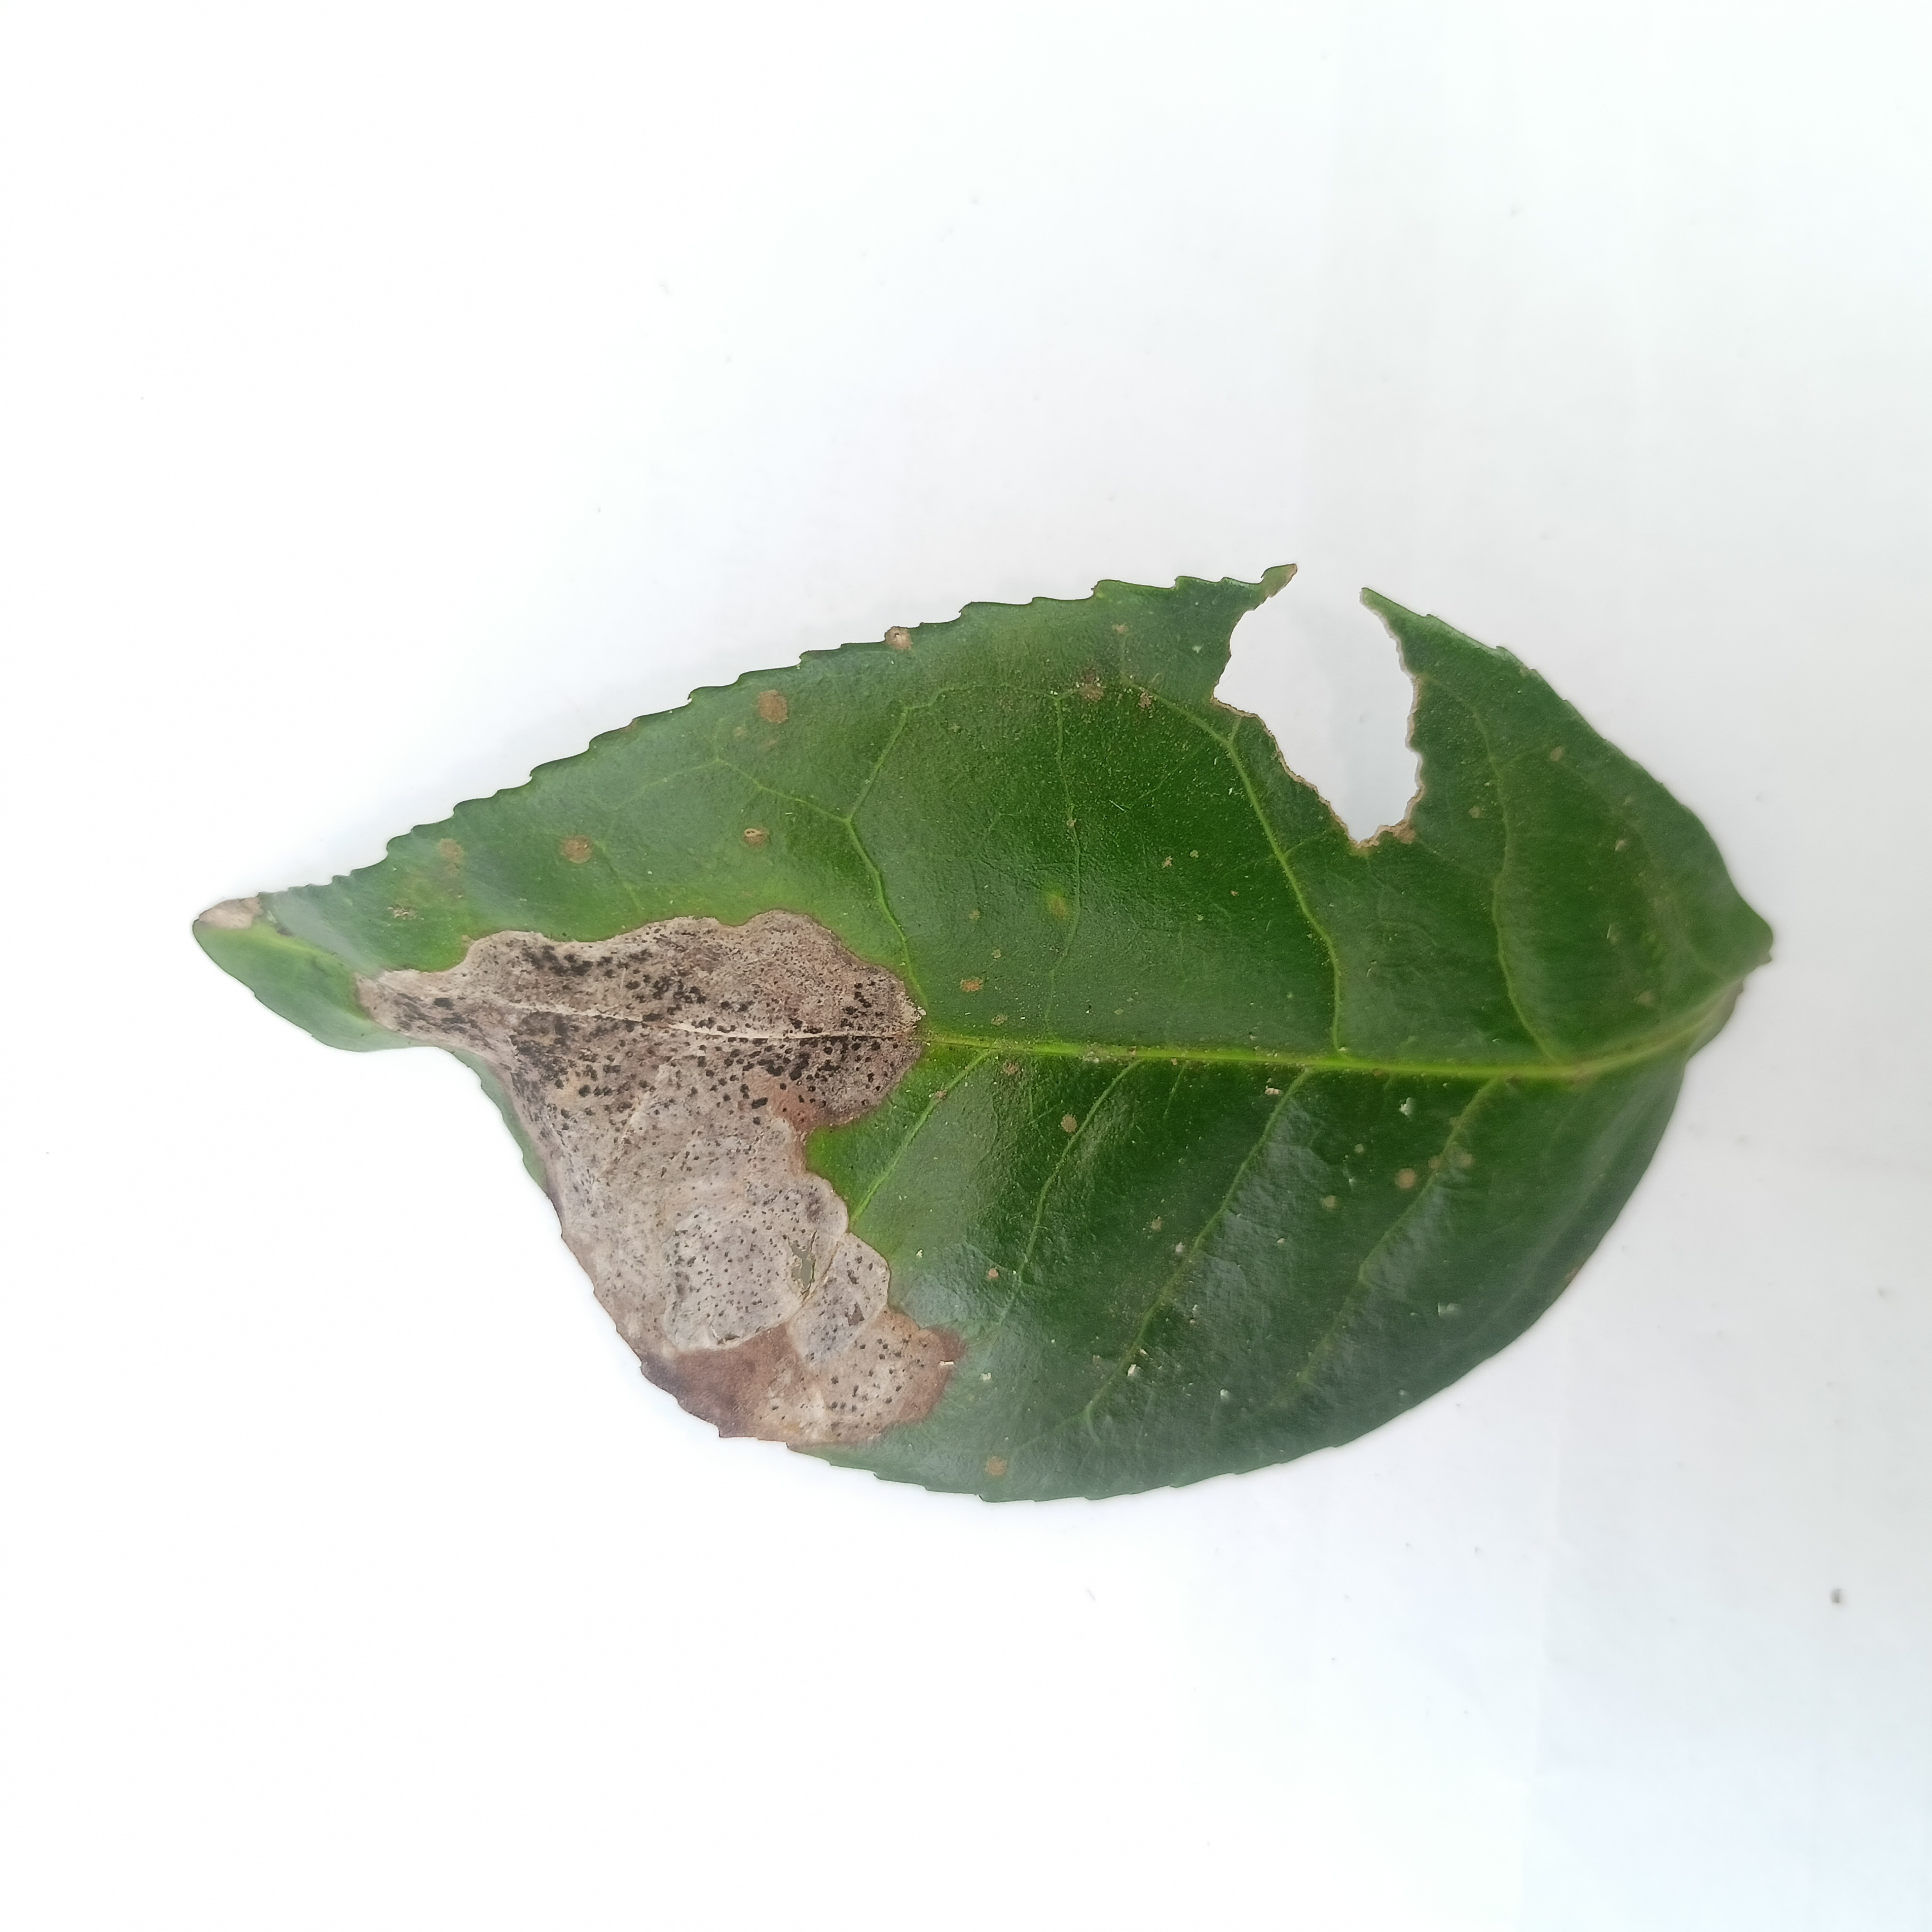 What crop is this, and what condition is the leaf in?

tea, brown blight
